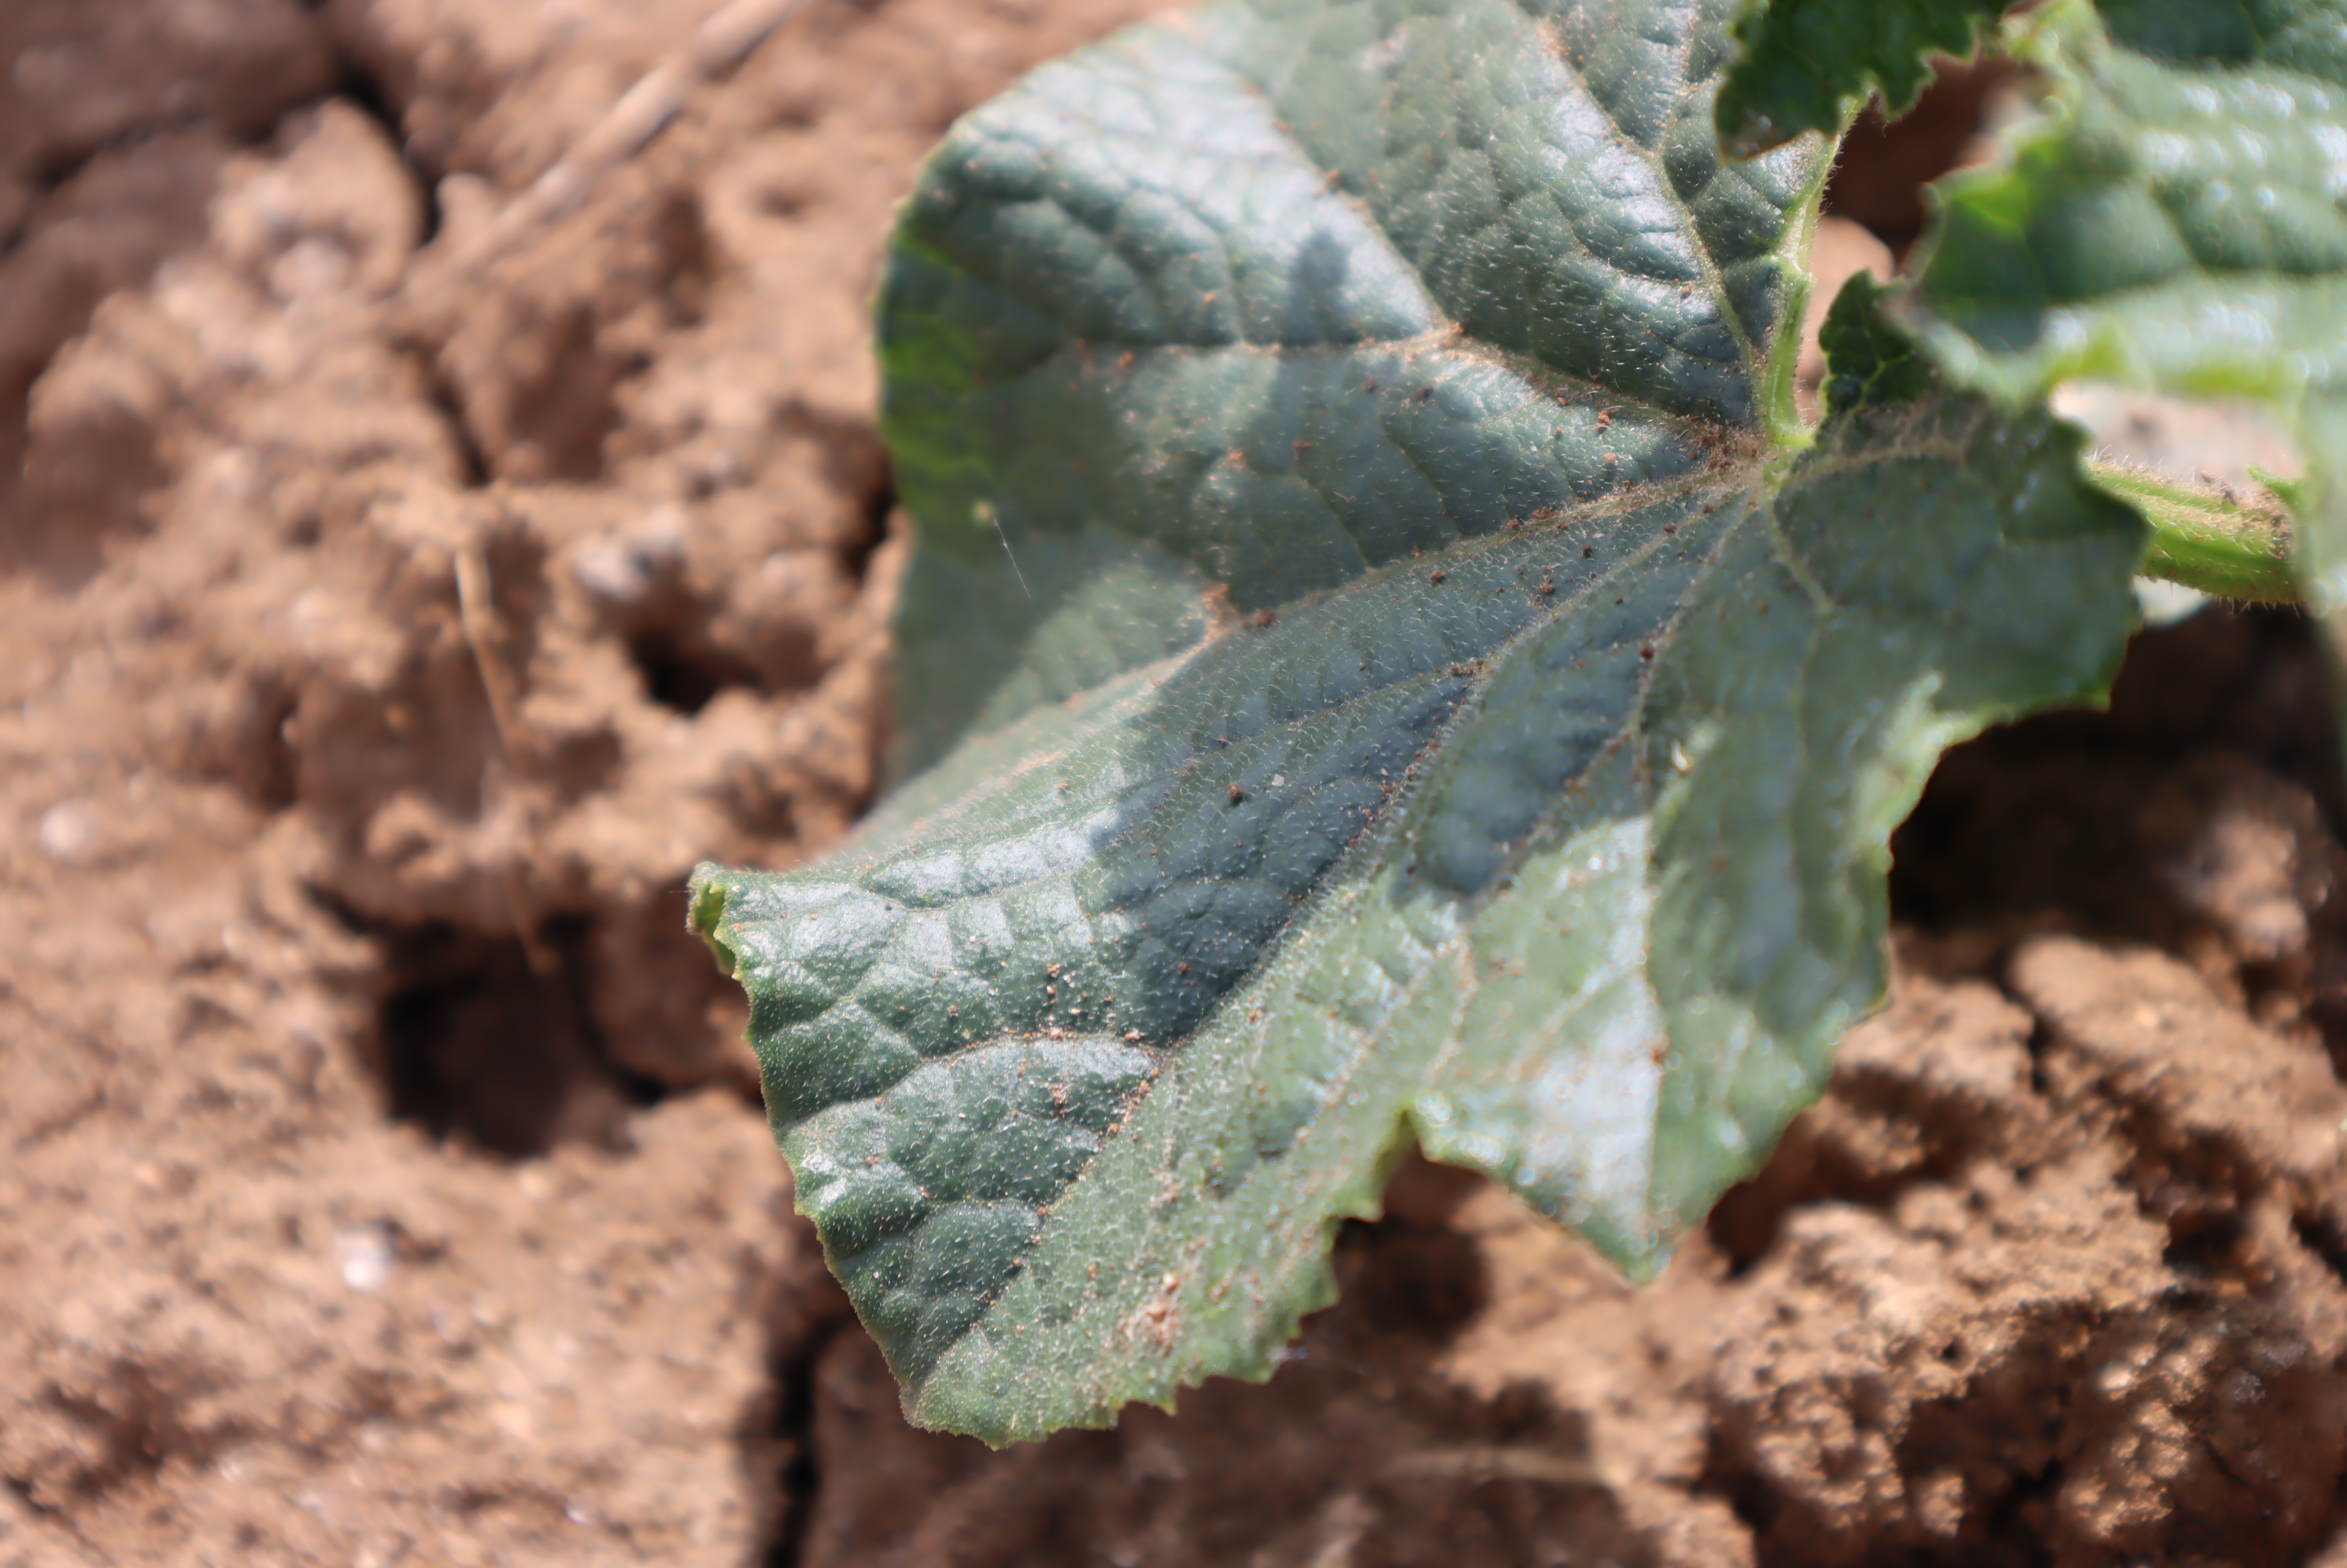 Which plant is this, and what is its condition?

cucumber, healthy
